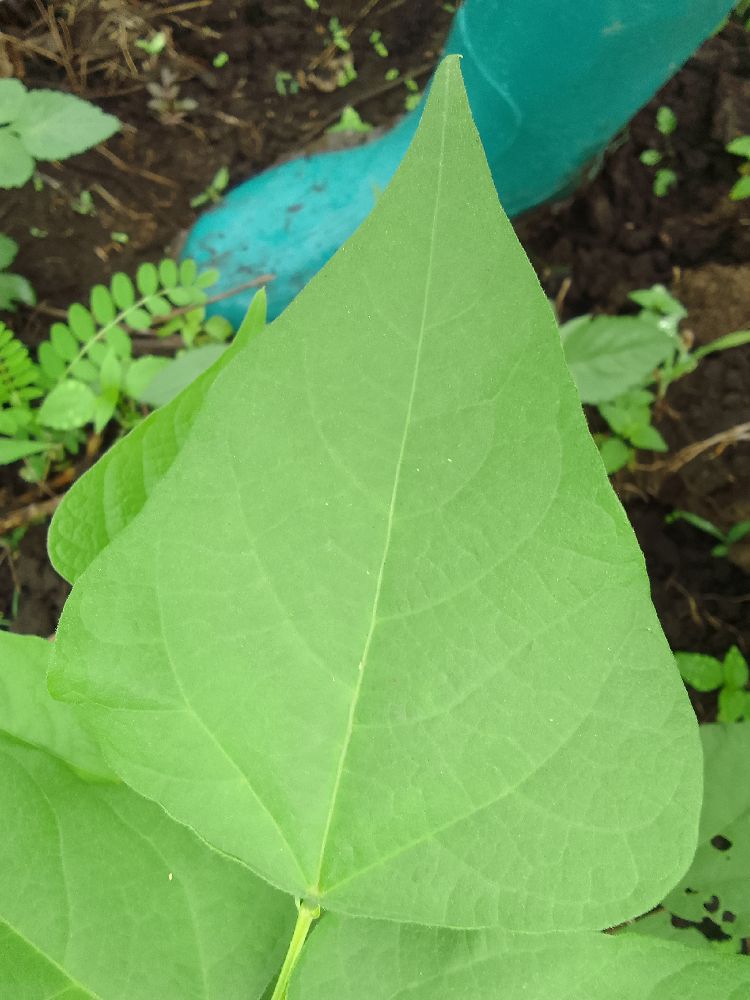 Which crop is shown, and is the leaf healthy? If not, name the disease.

common bean, healthy
